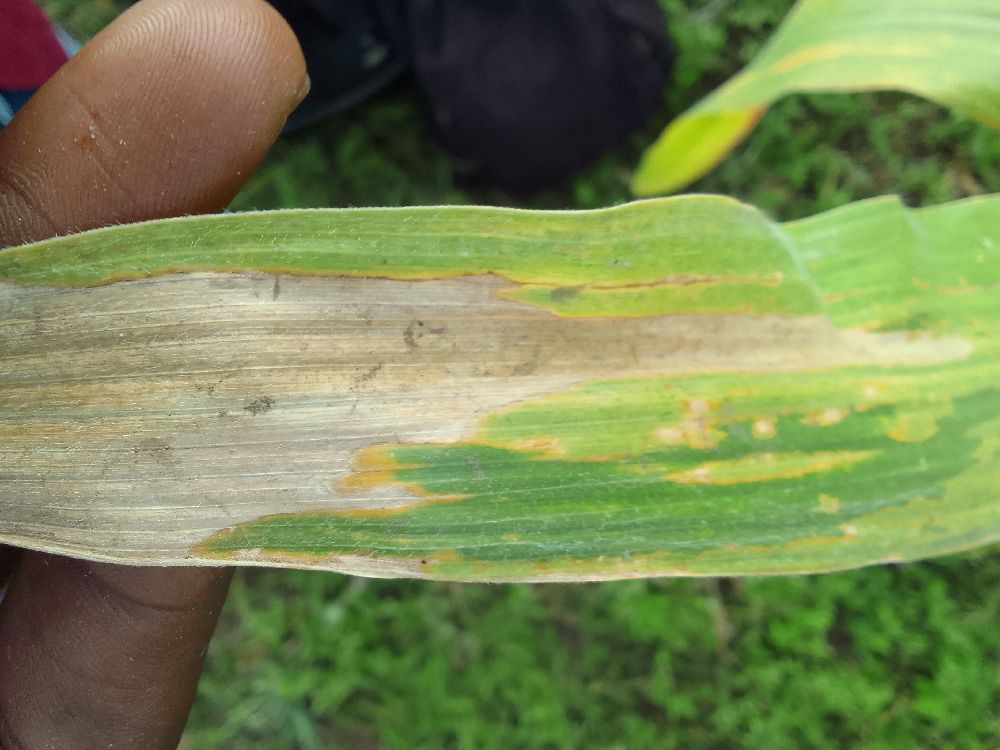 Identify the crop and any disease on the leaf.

maize, maize lethal necrosis
